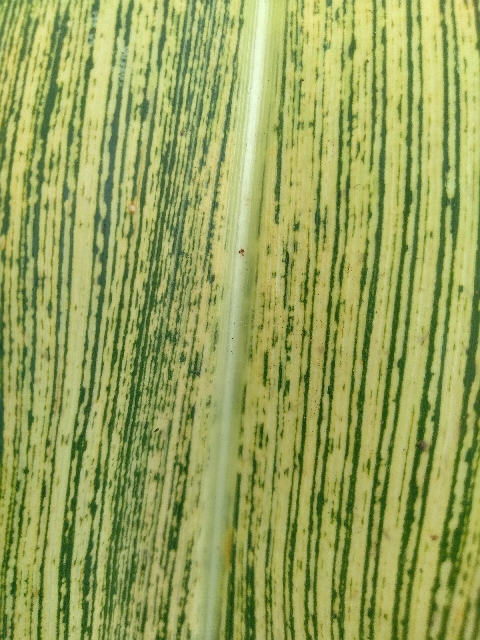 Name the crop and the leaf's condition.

maize, maize streak virus
